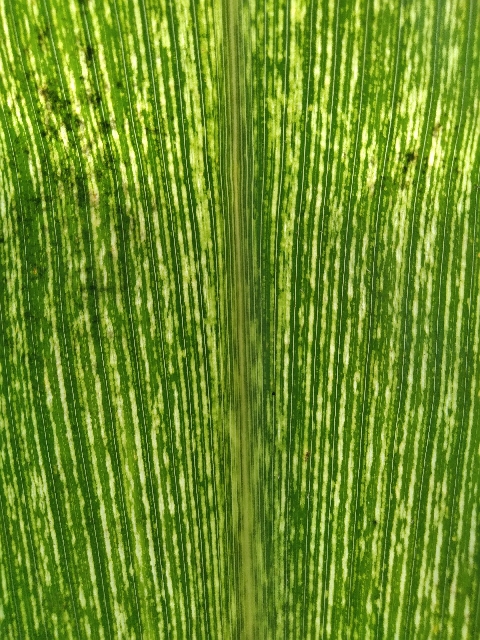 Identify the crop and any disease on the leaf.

maize, maize streak virus
